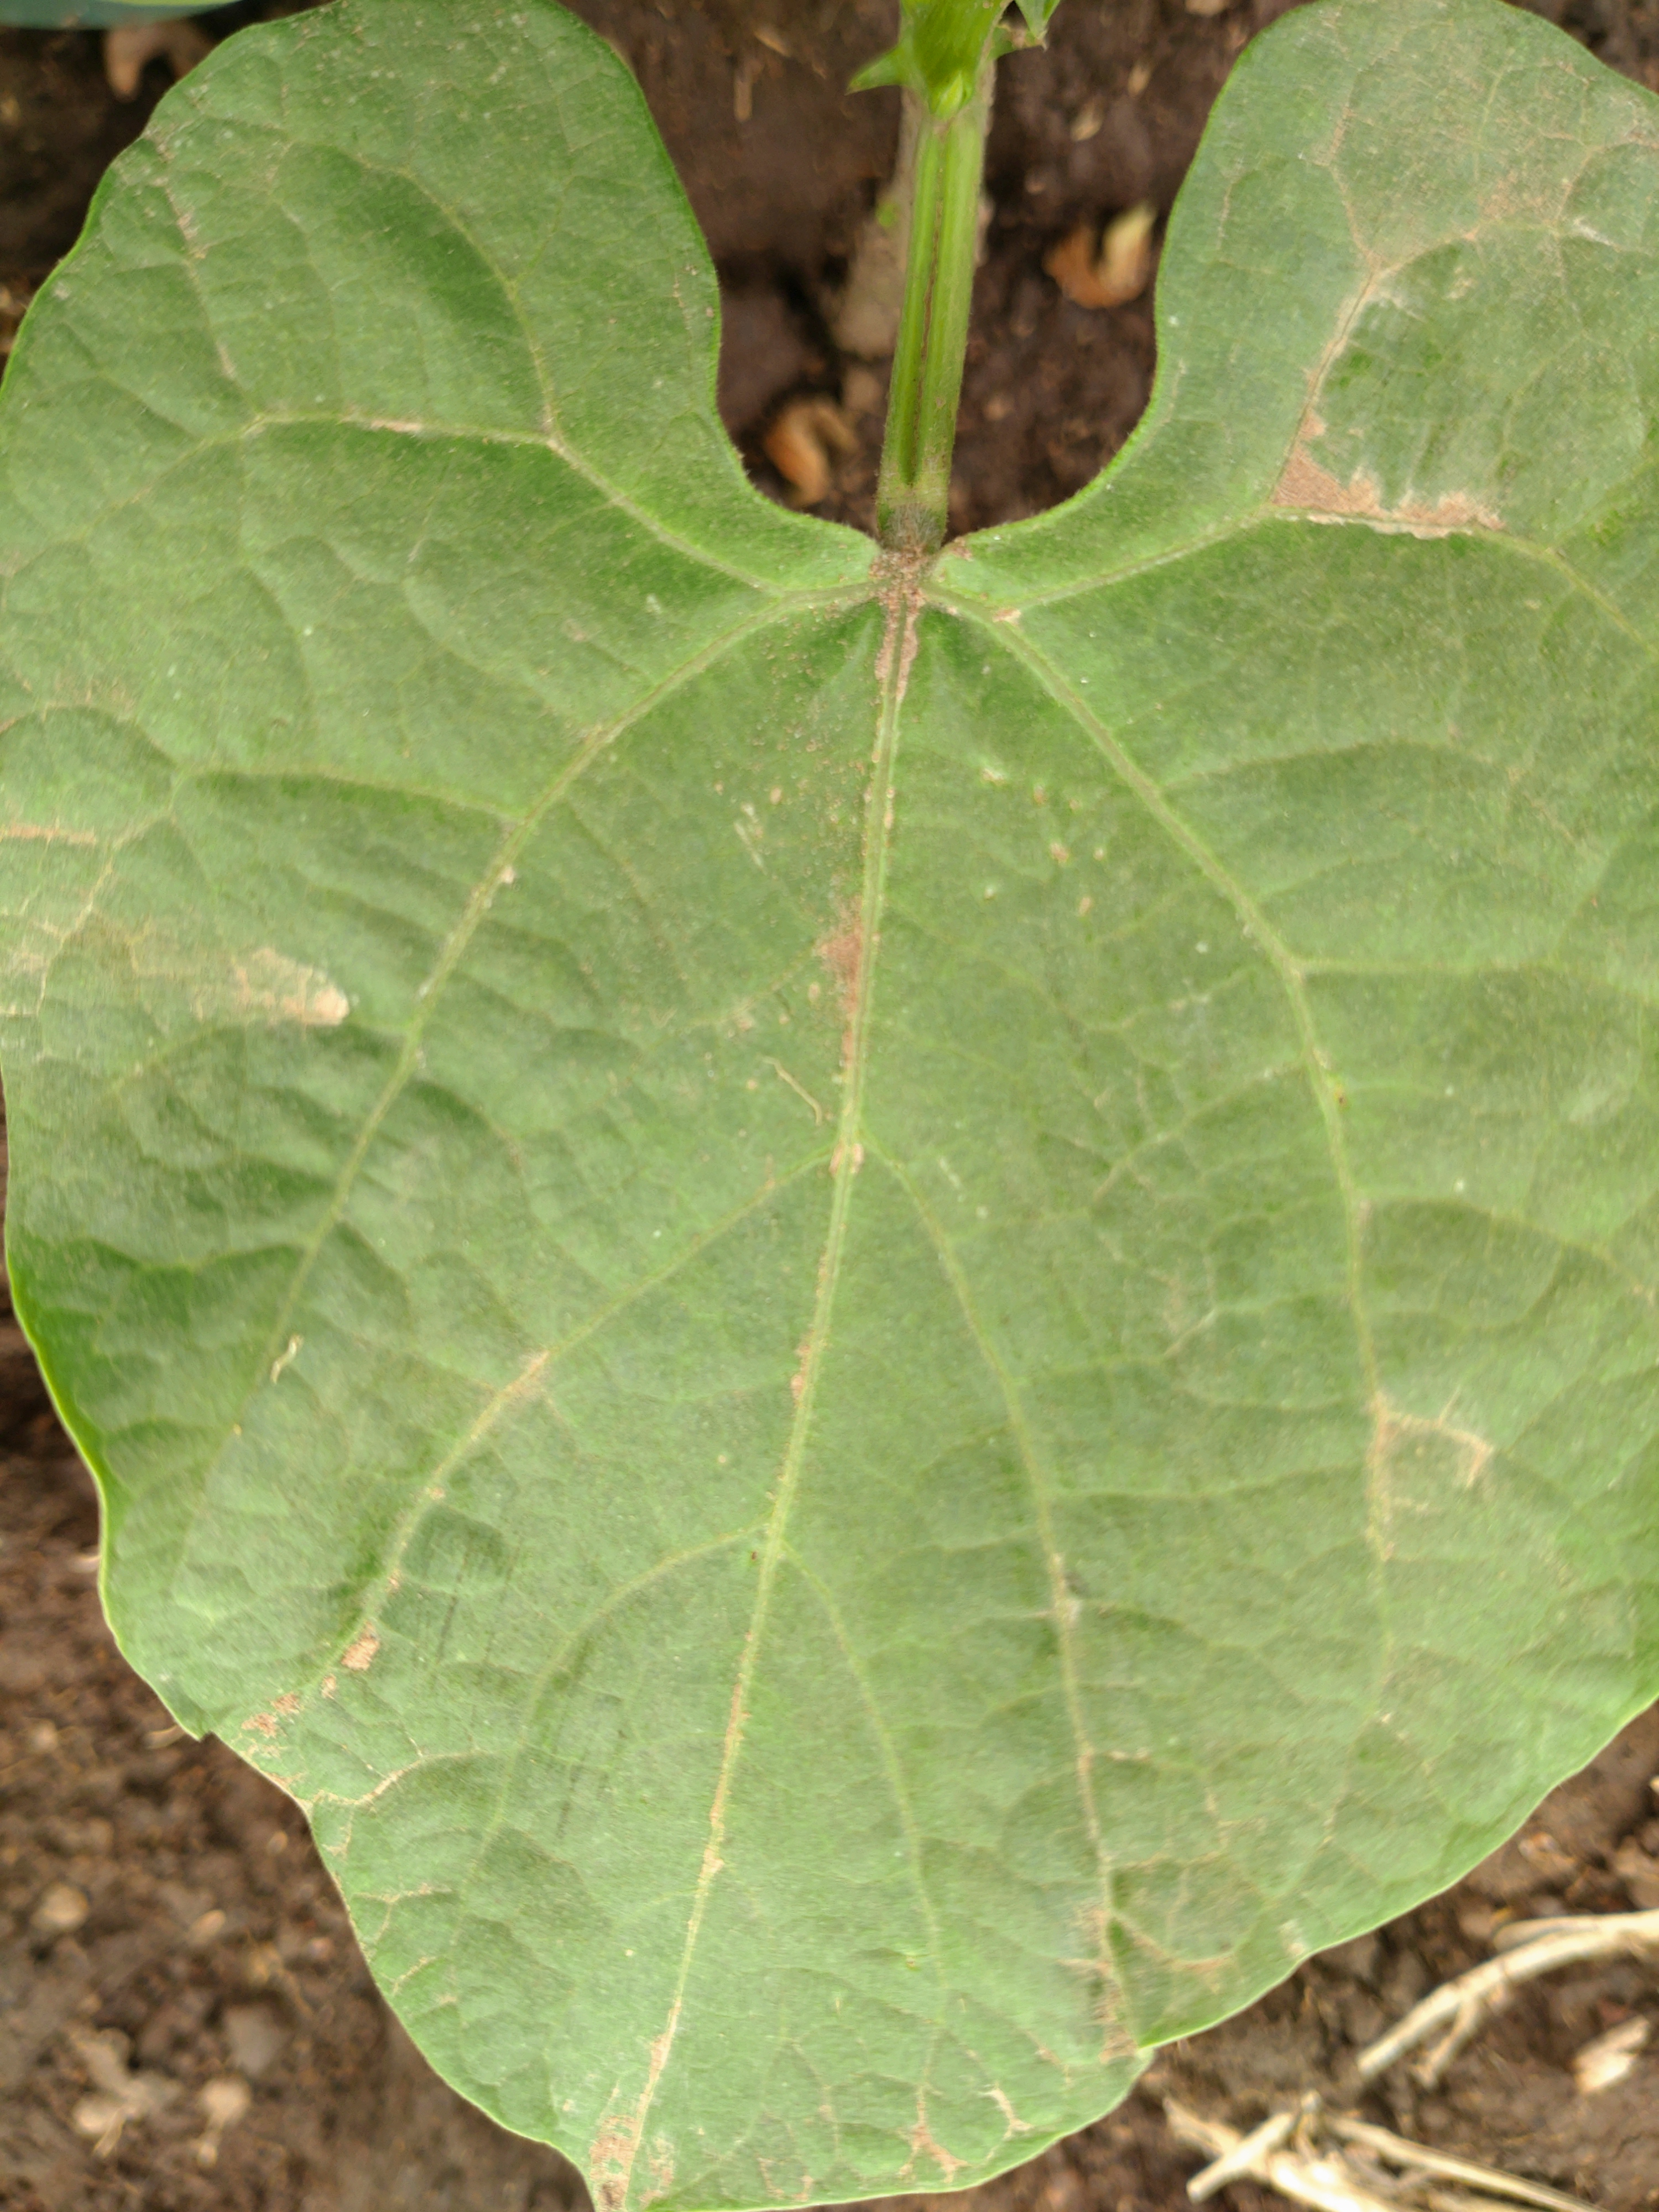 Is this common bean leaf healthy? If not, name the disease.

healthy
